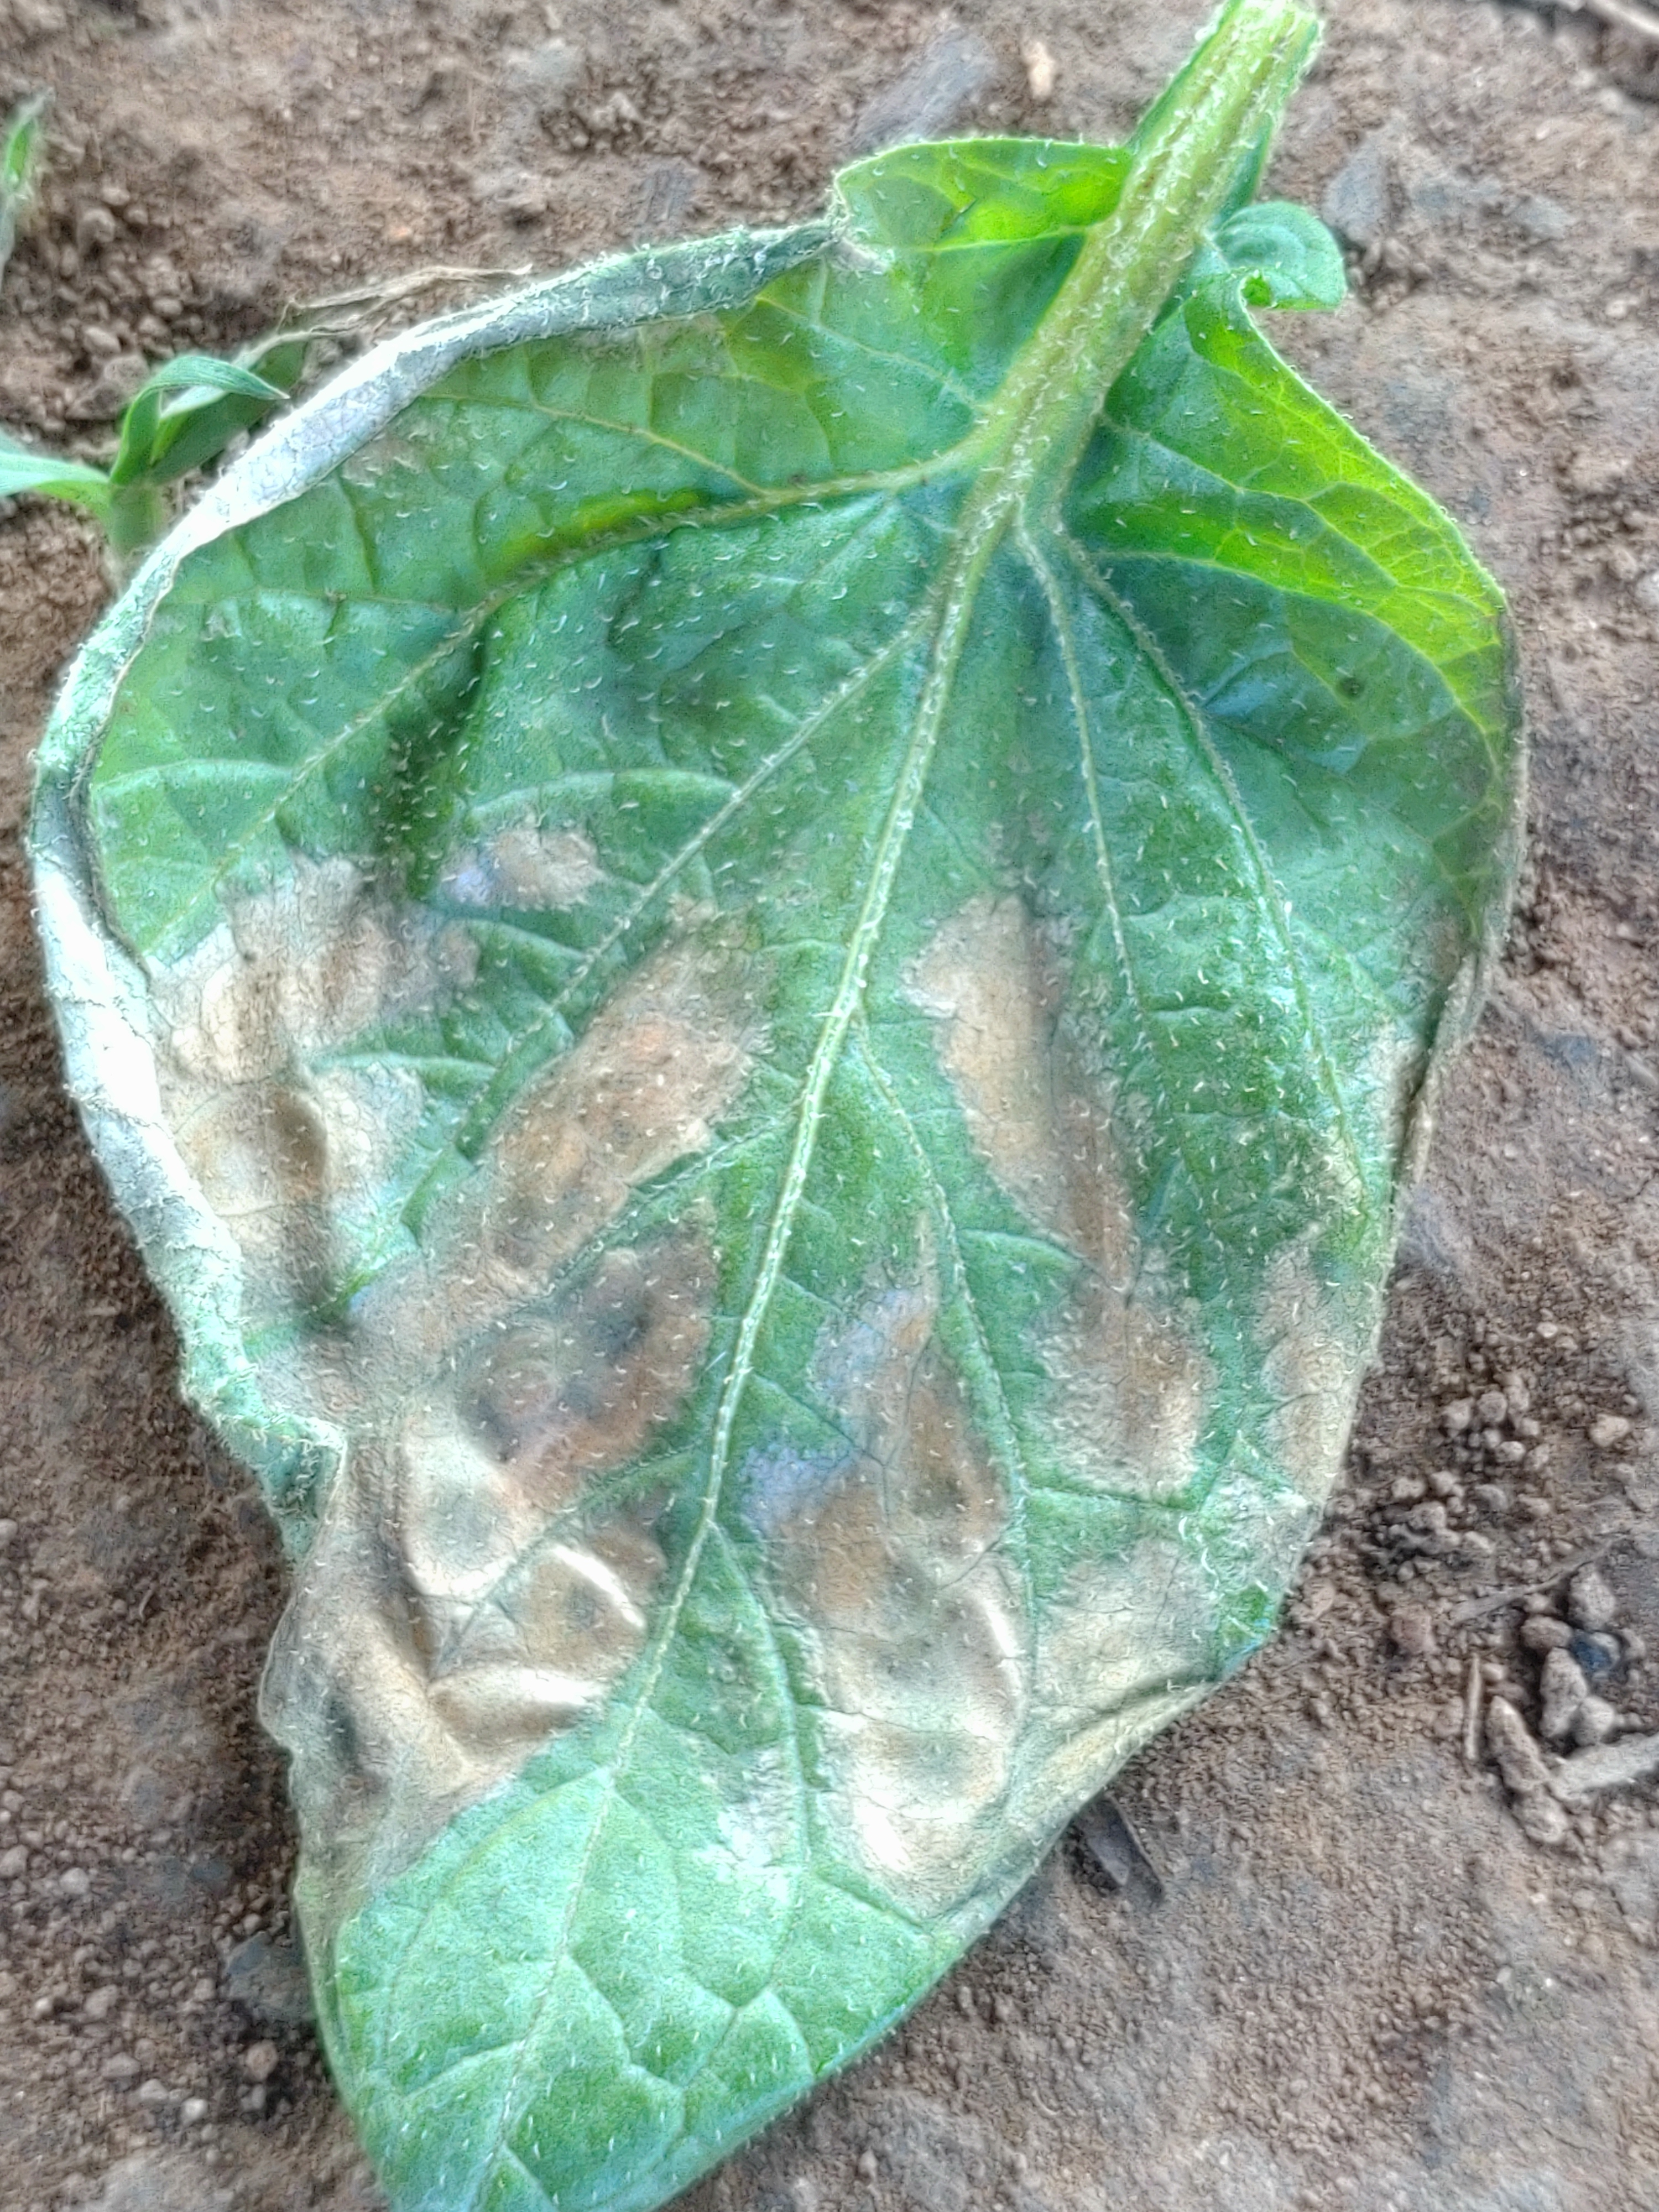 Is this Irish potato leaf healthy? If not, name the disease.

early blight
